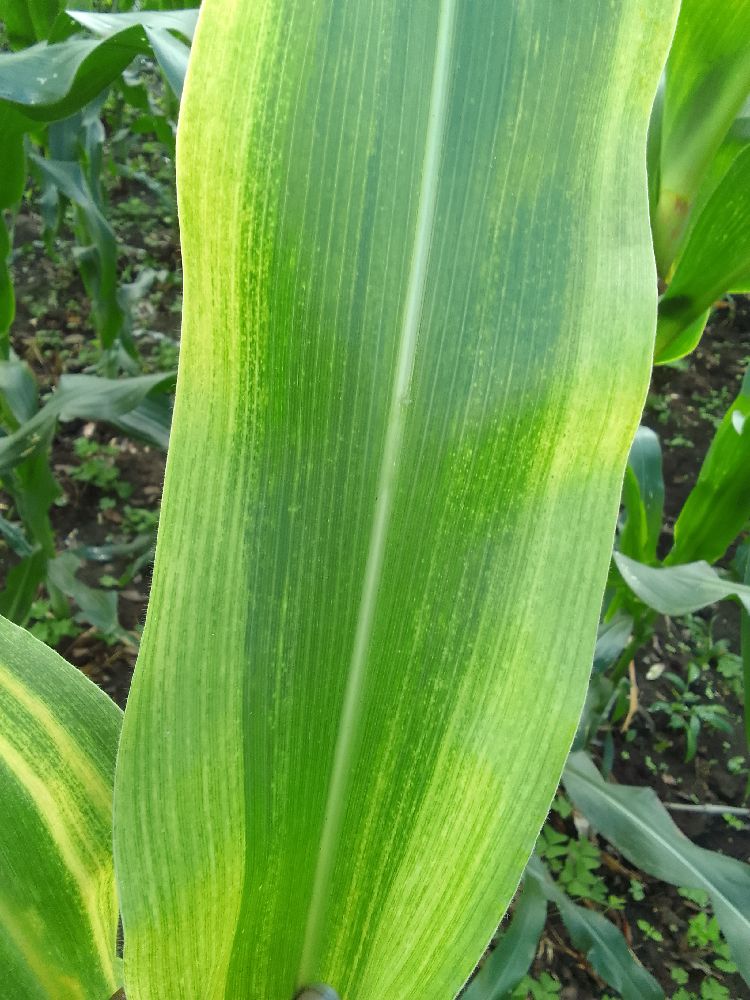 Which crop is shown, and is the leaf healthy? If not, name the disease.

maize, maize lethal necrosis
